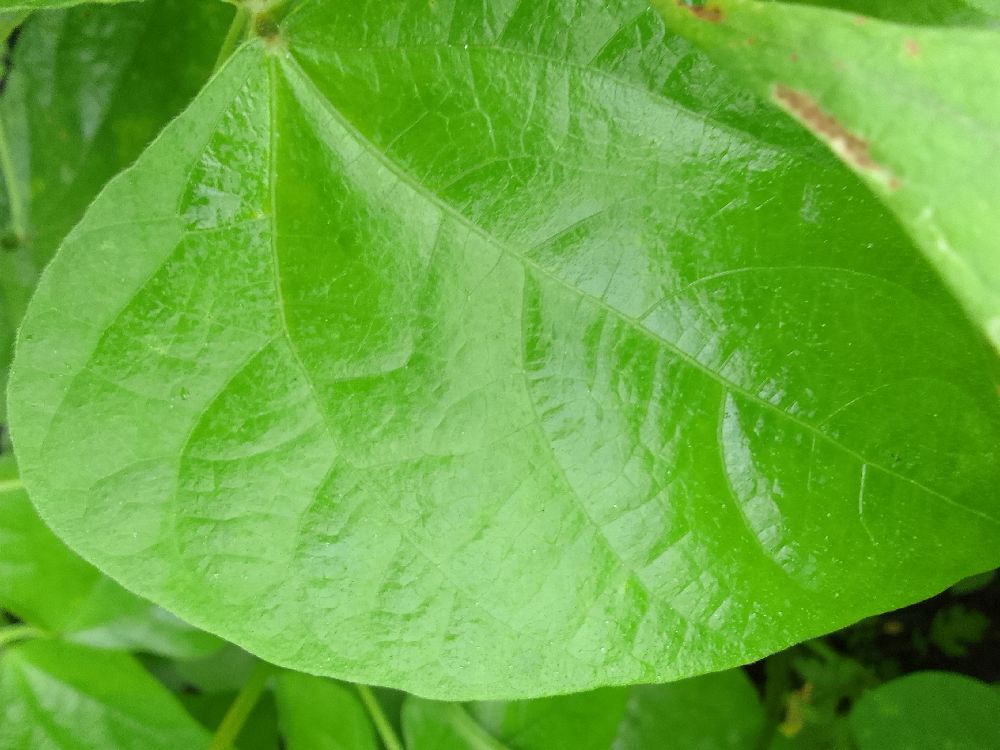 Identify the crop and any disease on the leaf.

common bean, healthy
